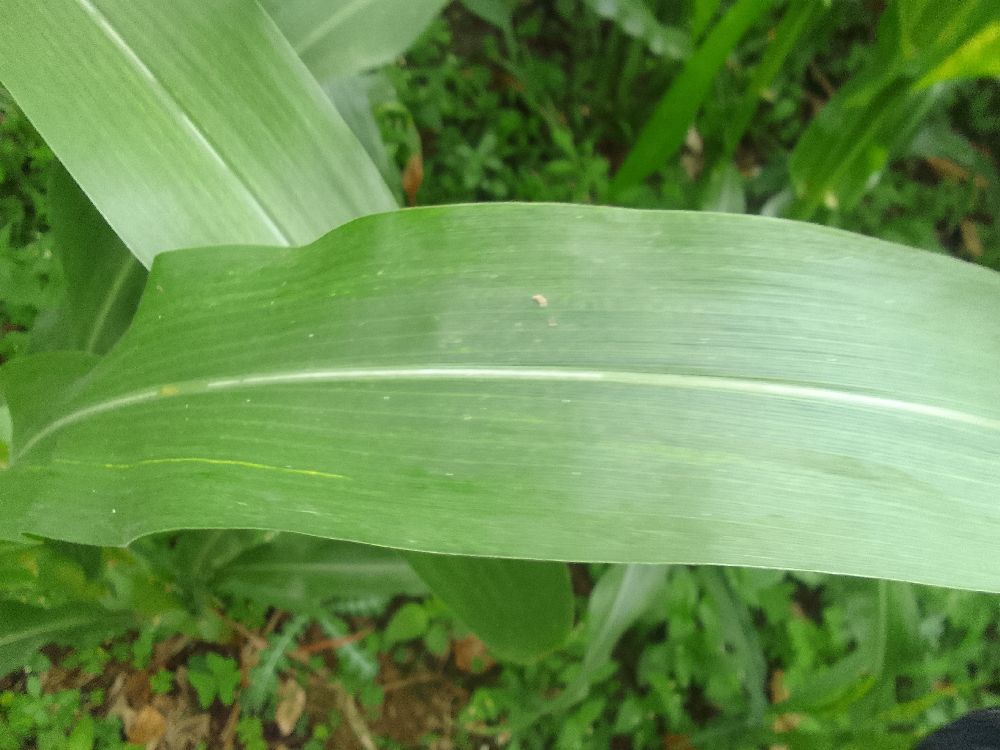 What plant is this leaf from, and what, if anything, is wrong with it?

maize, healthy
